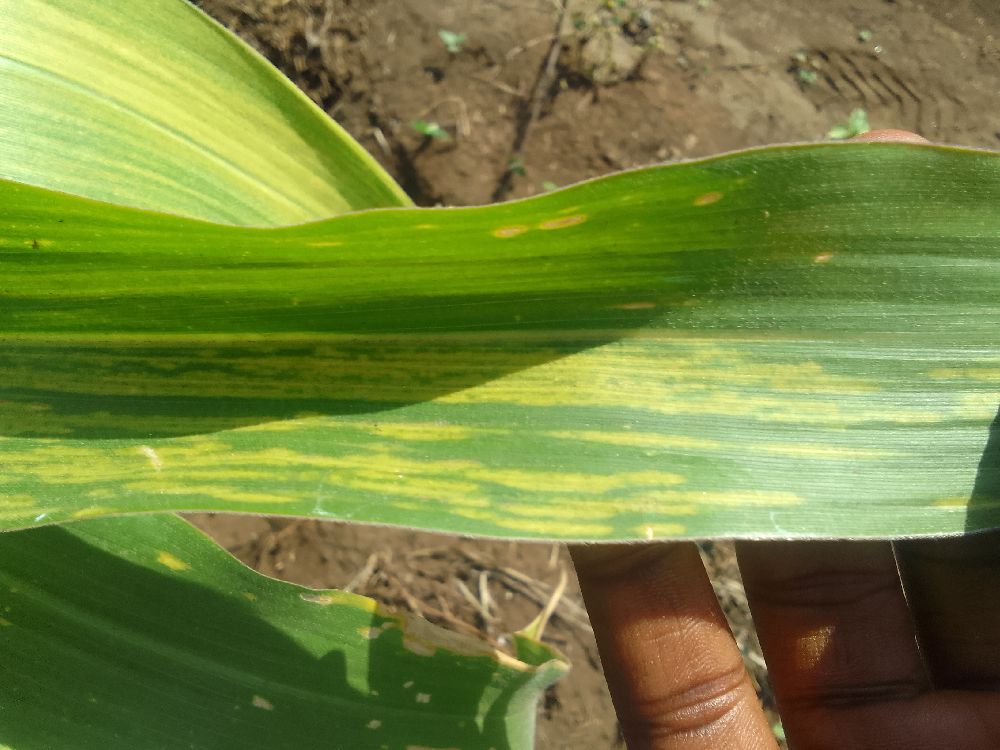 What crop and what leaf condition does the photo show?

maize, maize lethal necrosis
